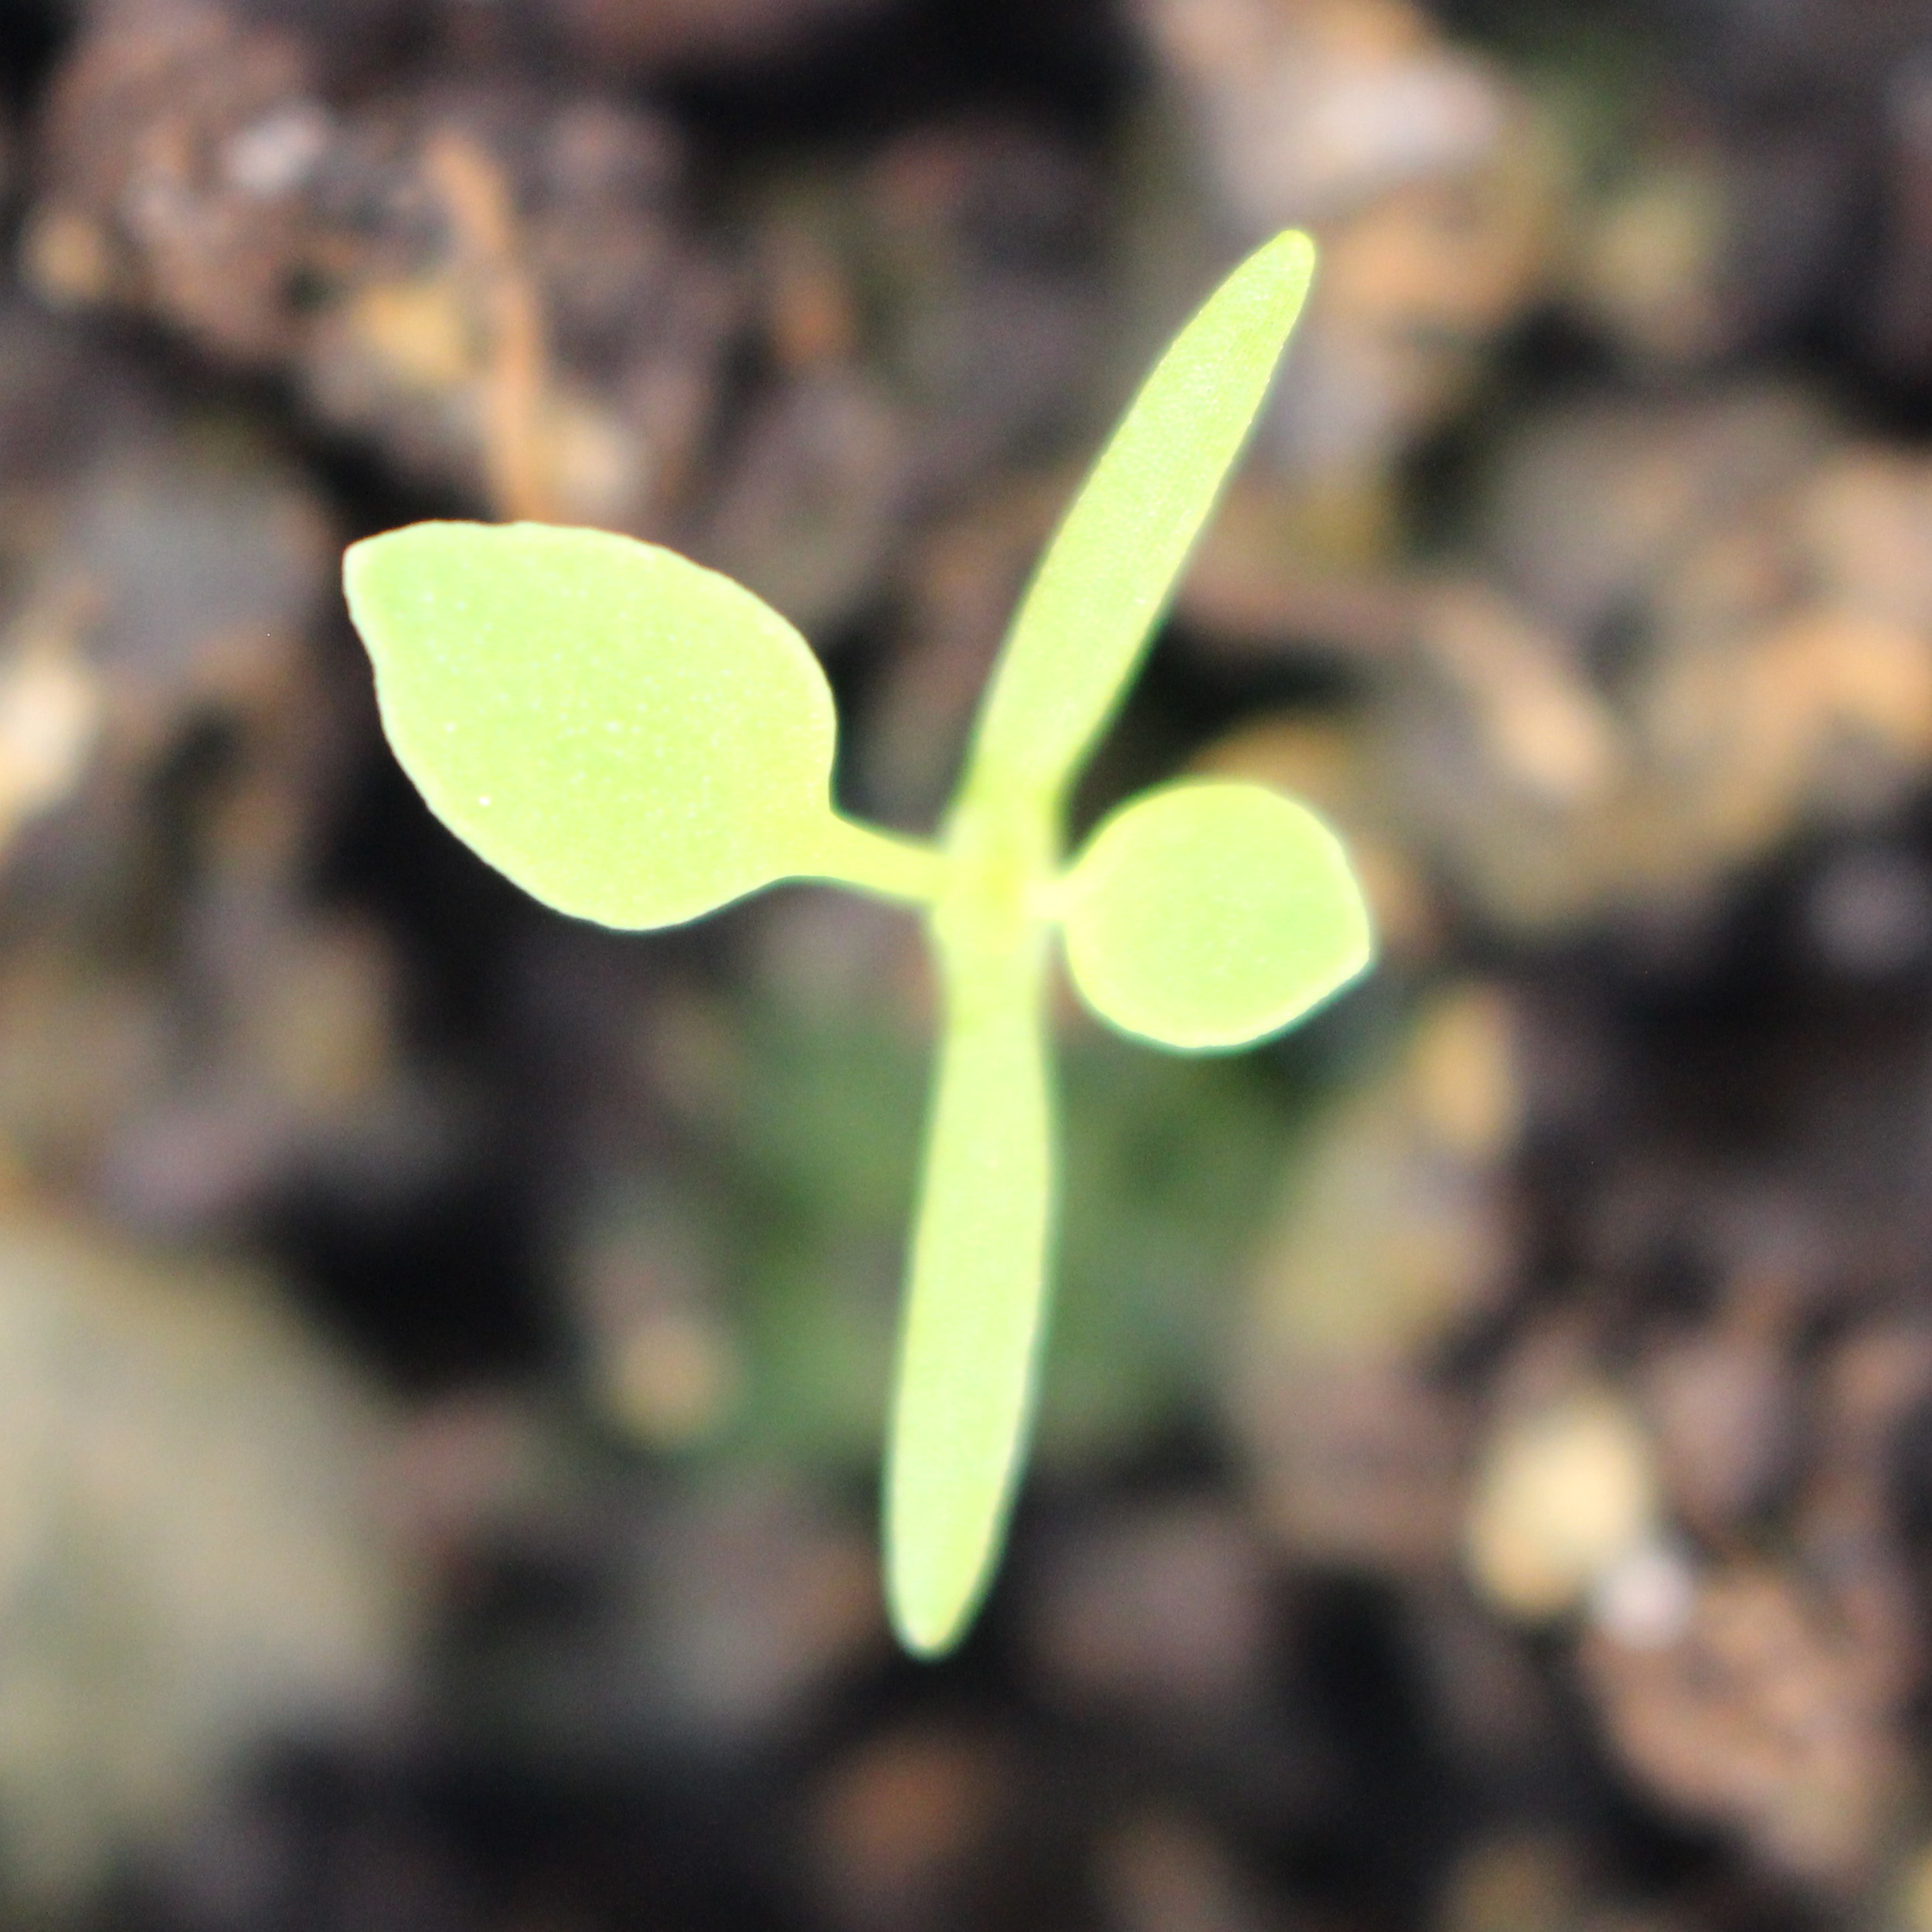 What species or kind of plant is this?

Papaver rhoeas
